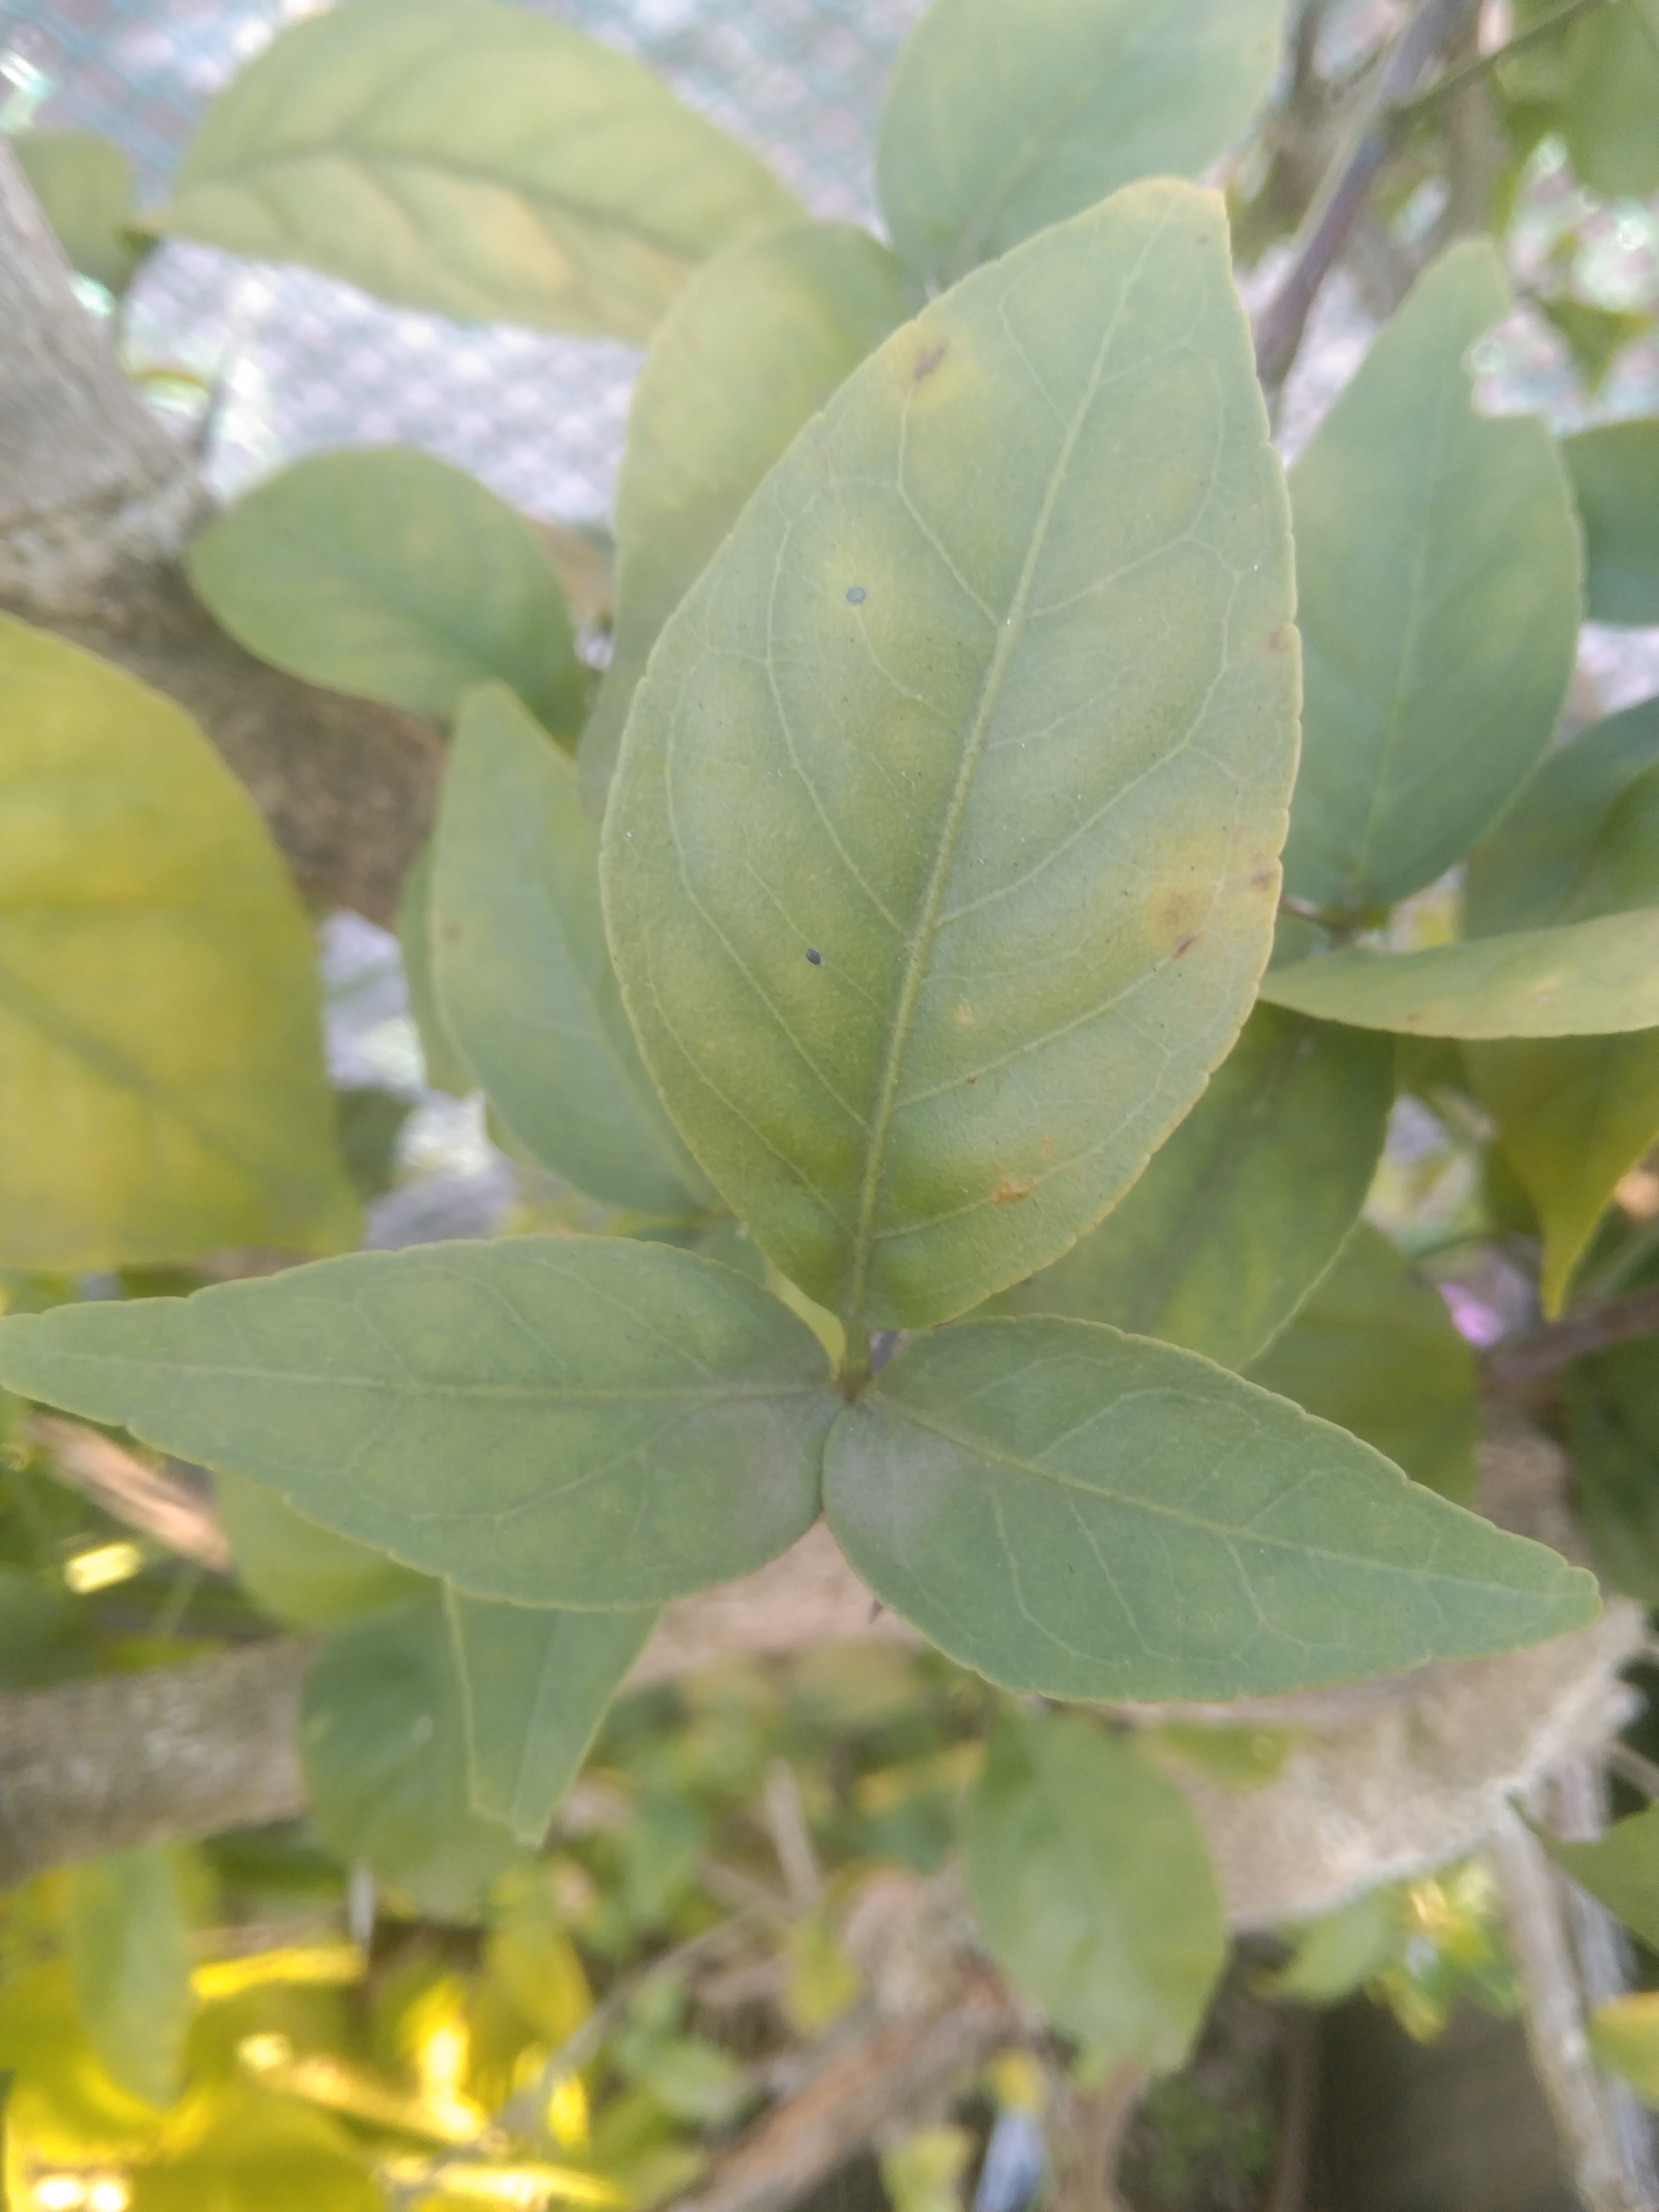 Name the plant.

wood apple
